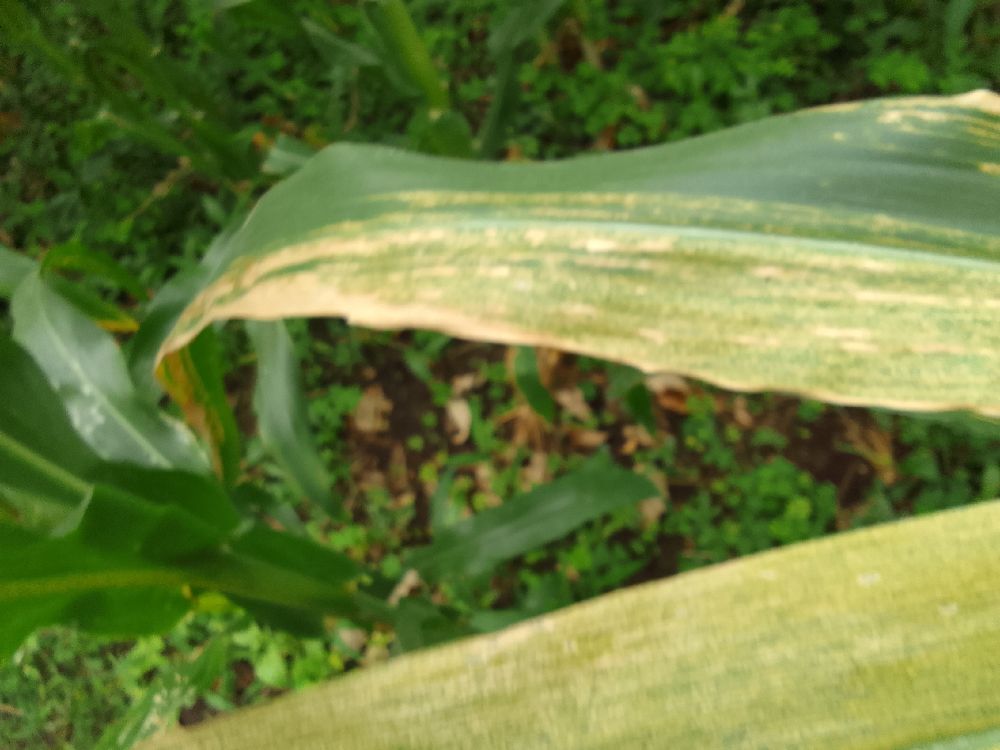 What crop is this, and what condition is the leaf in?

maize, maize lethal necrosis
